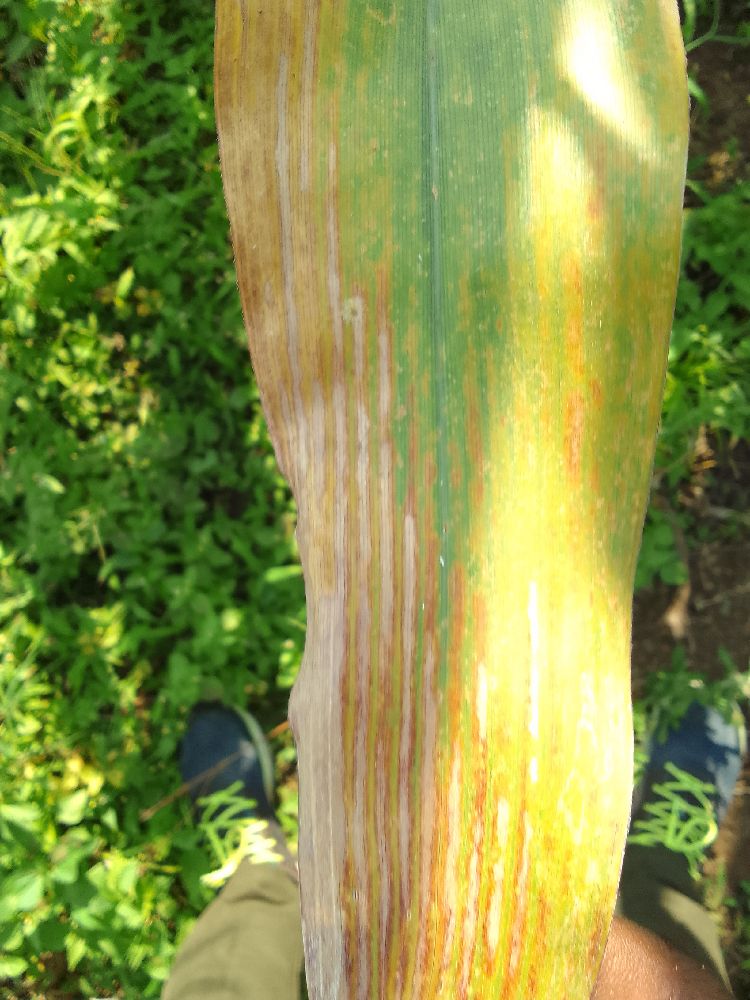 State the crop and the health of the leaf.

maize, maize lethal necrosis
